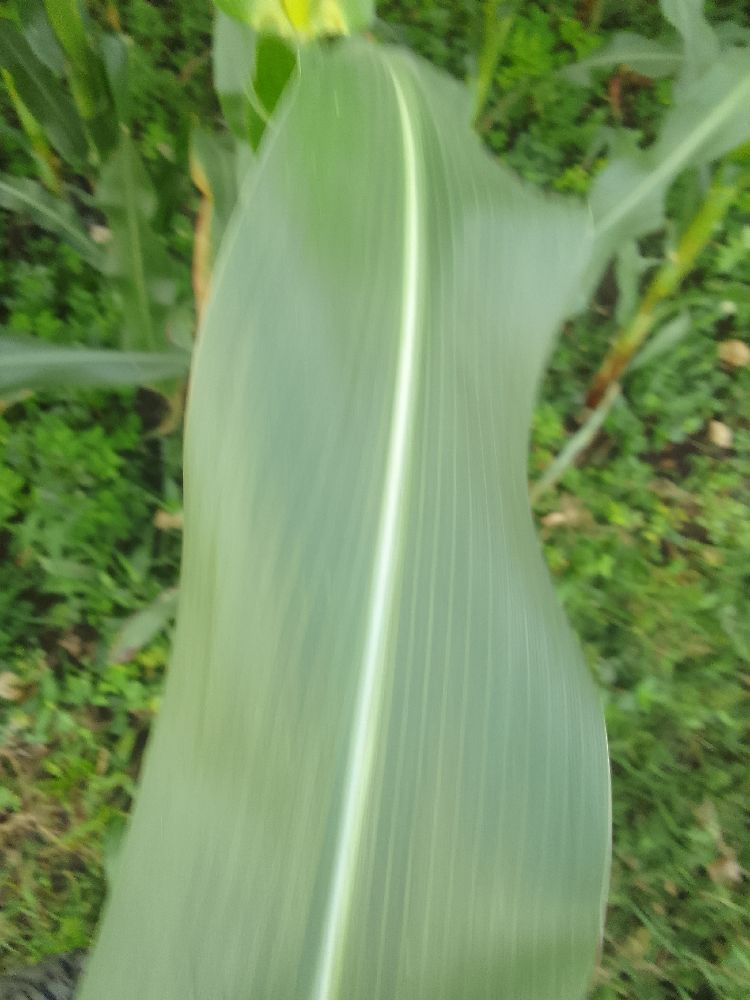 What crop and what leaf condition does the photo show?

maize, healthy
